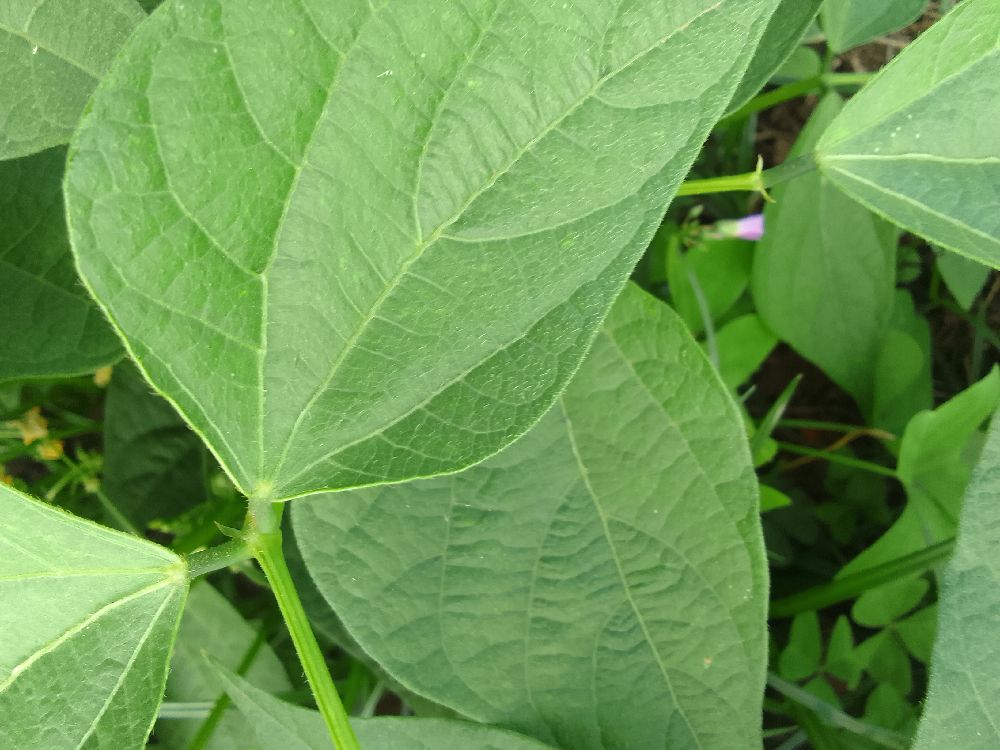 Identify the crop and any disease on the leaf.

common bean, healthy
